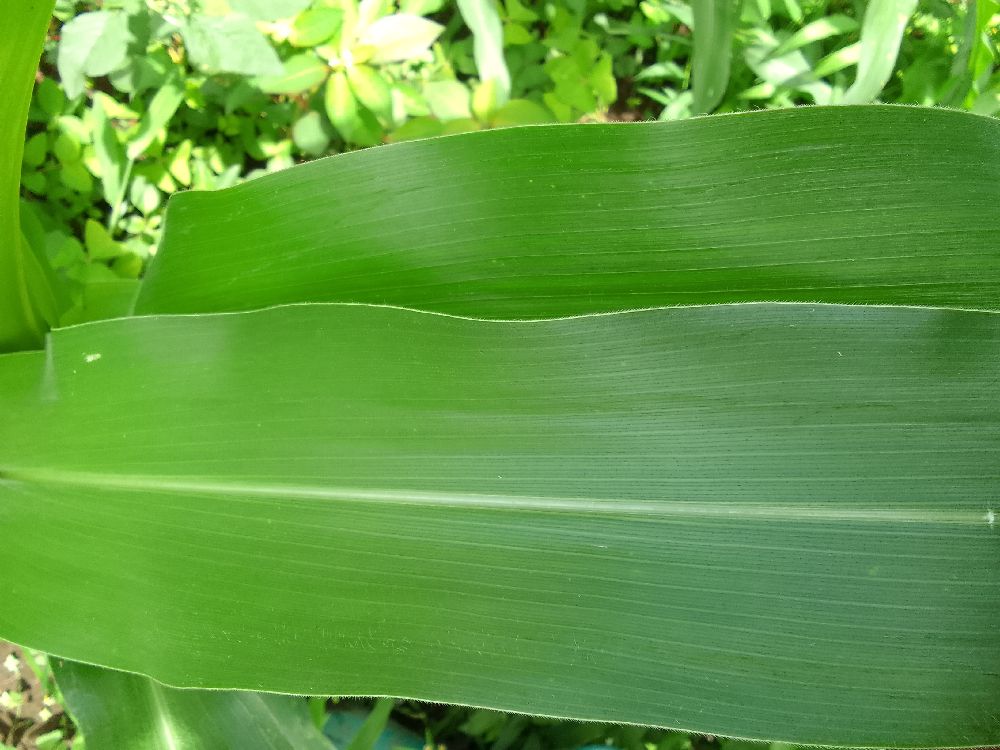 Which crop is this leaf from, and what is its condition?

maize, healthy
